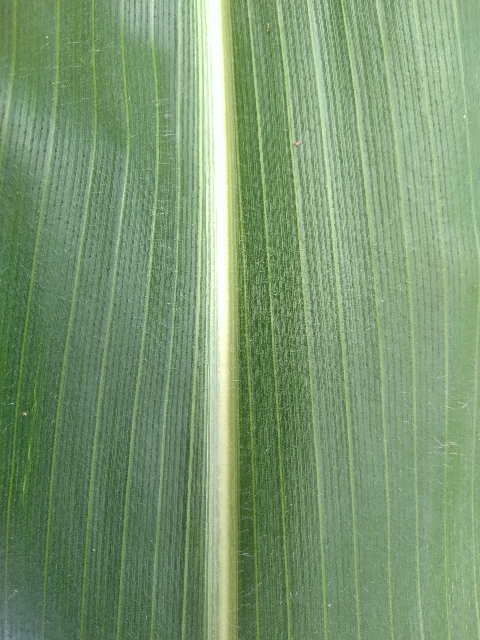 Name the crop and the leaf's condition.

maize, healthy
